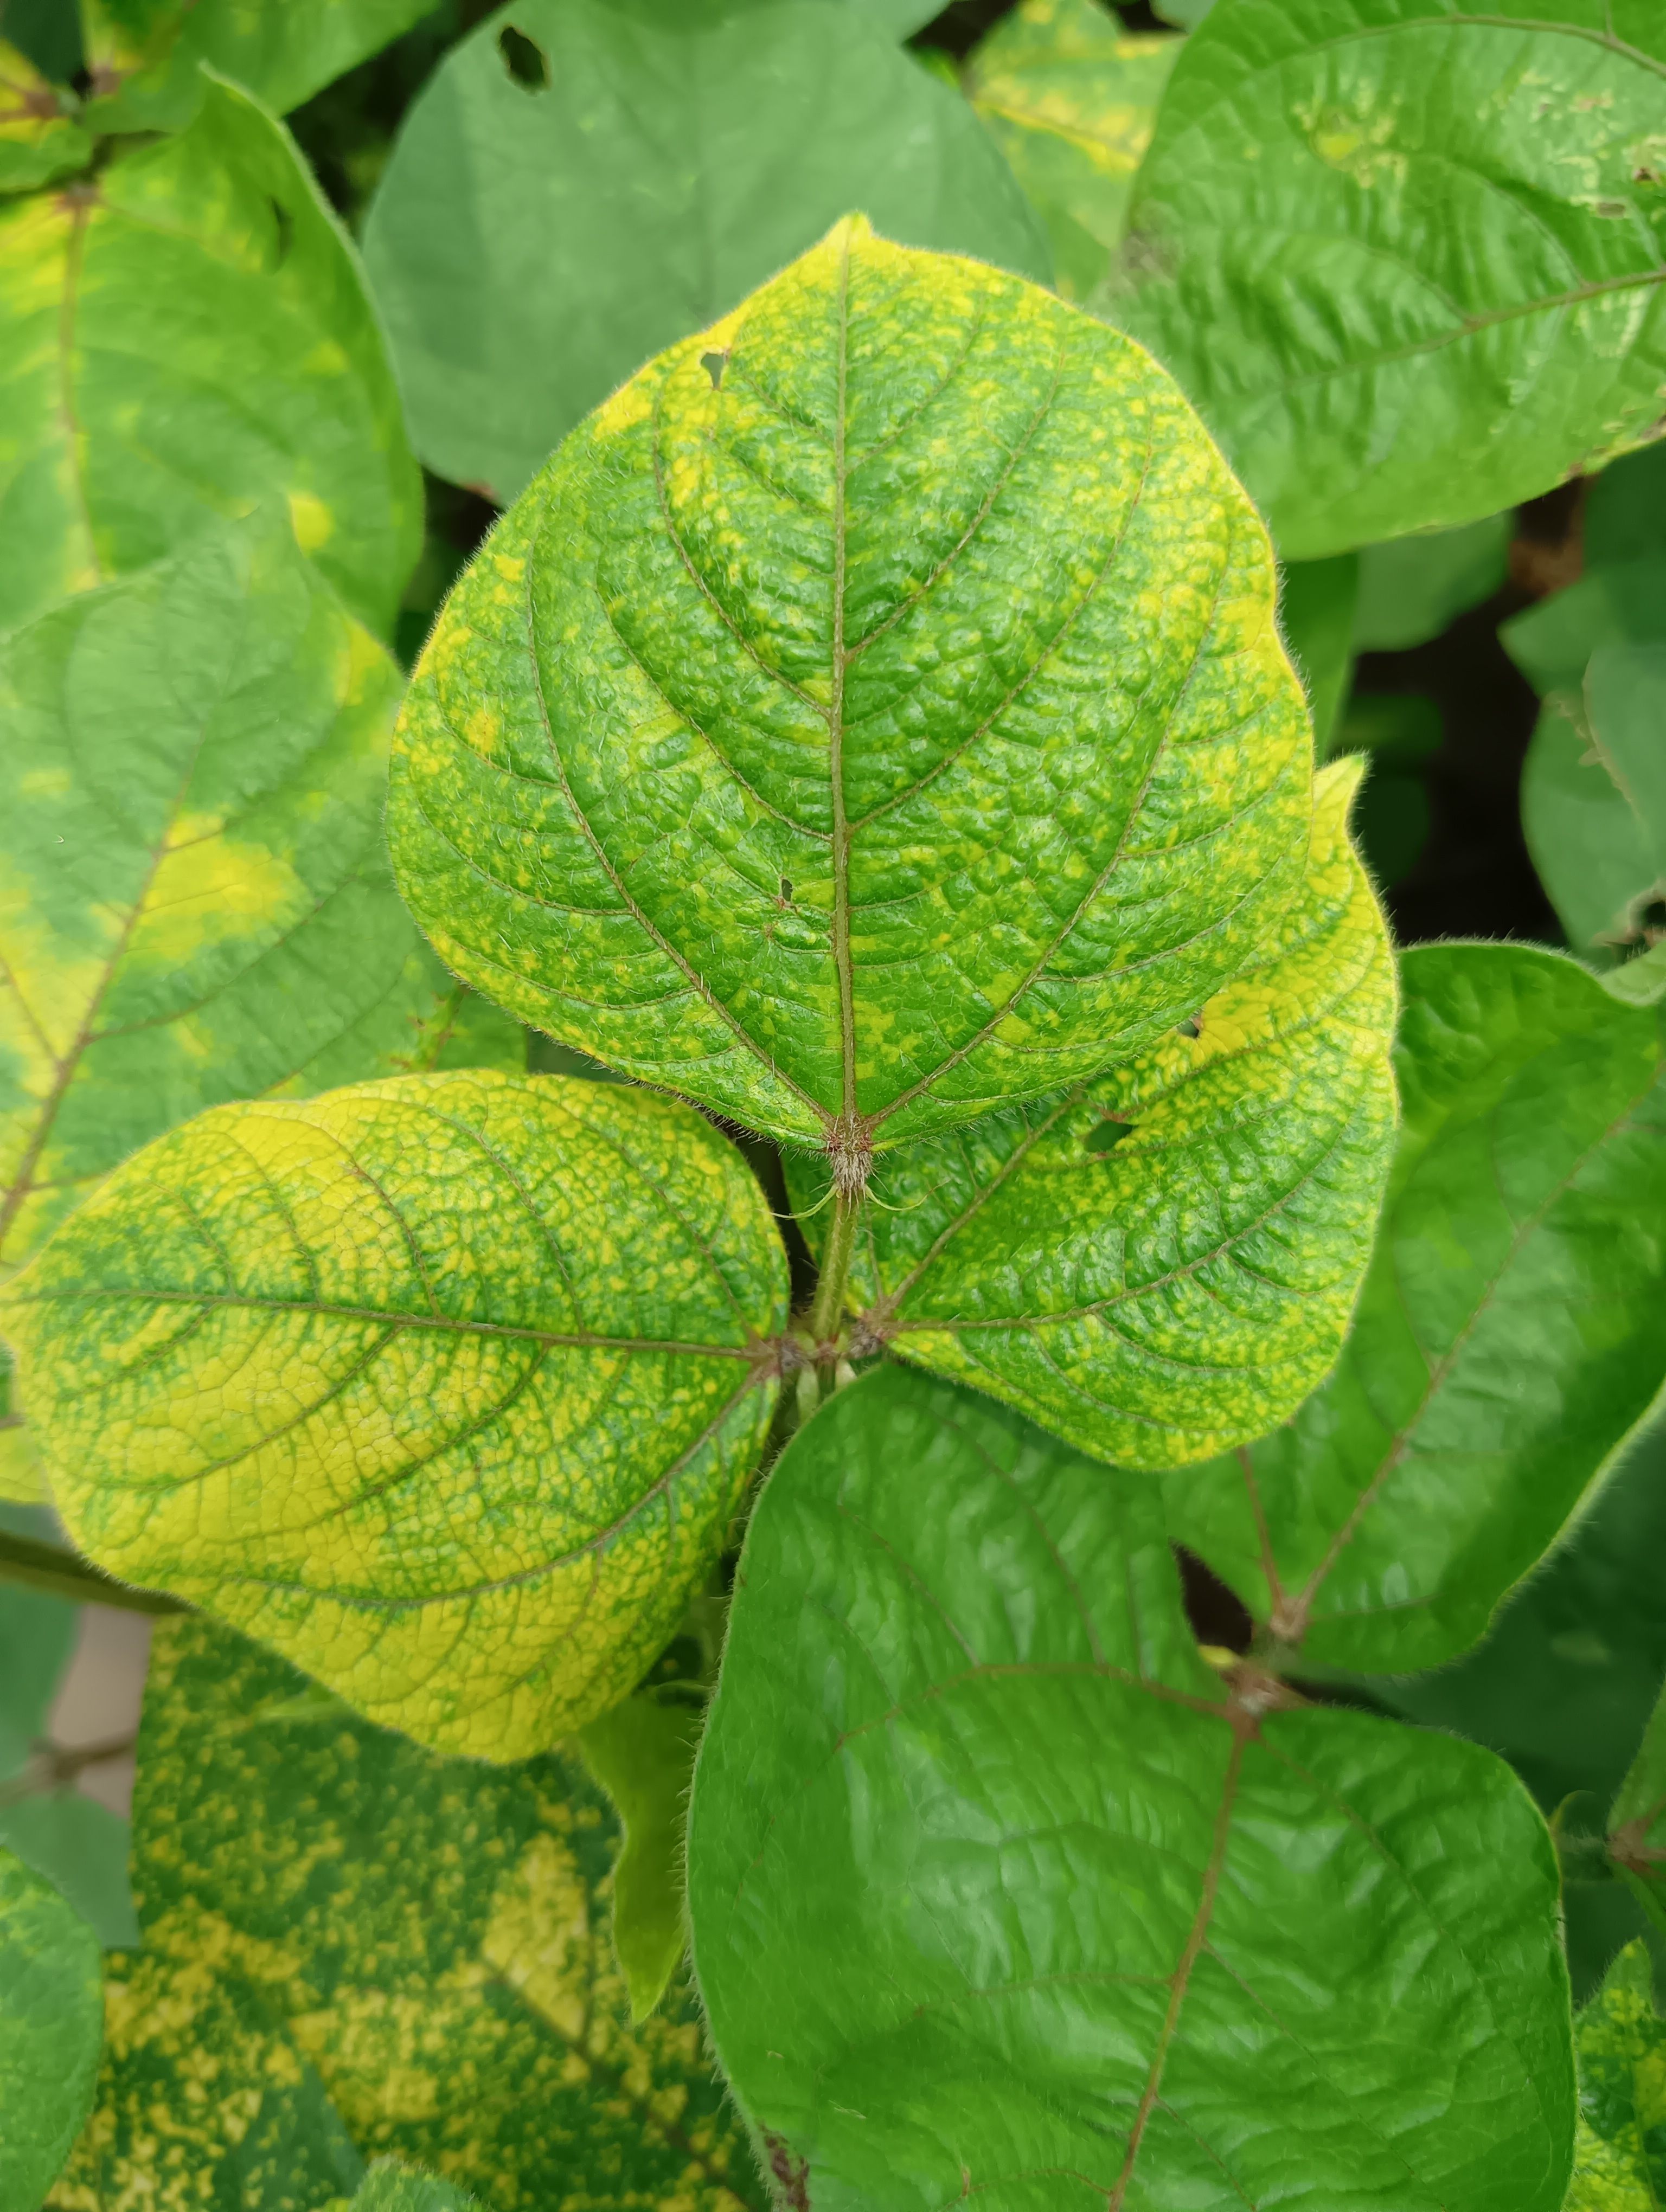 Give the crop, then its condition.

mungbean, yellow mosaic
